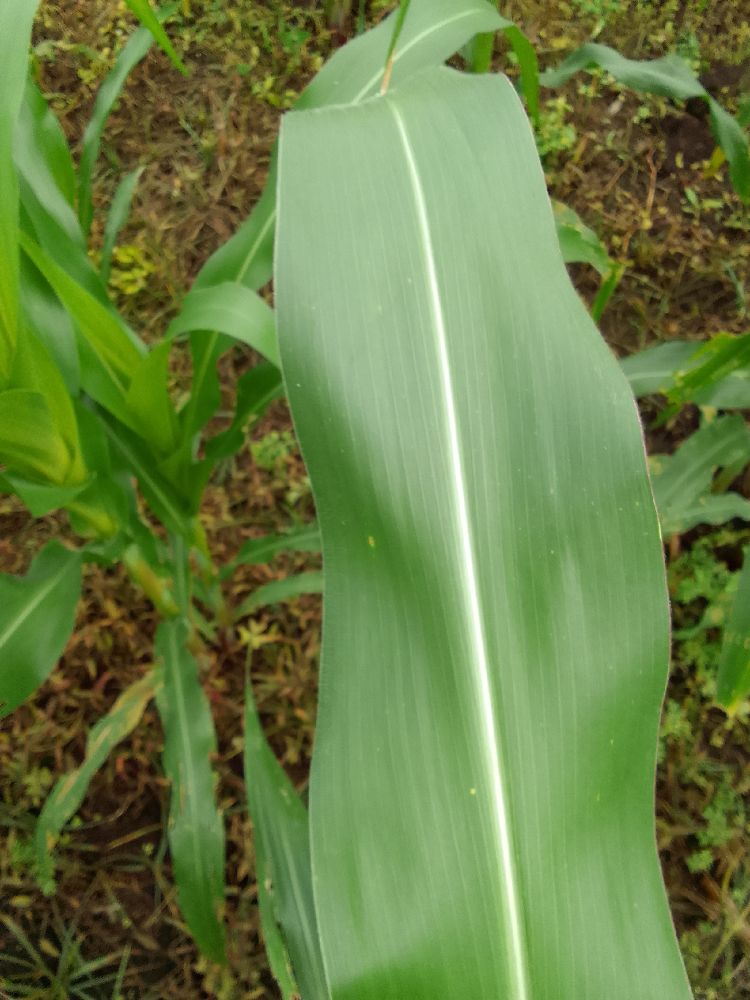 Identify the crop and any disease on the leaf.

maize, healthy
